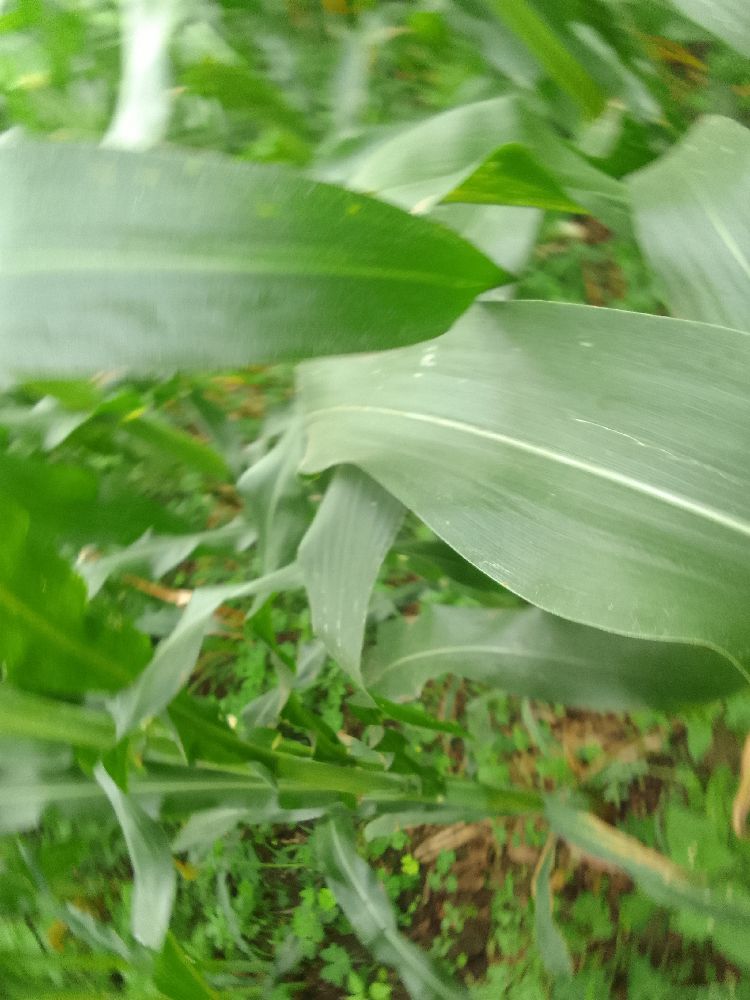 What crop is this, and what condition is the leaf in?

maize, healthy
